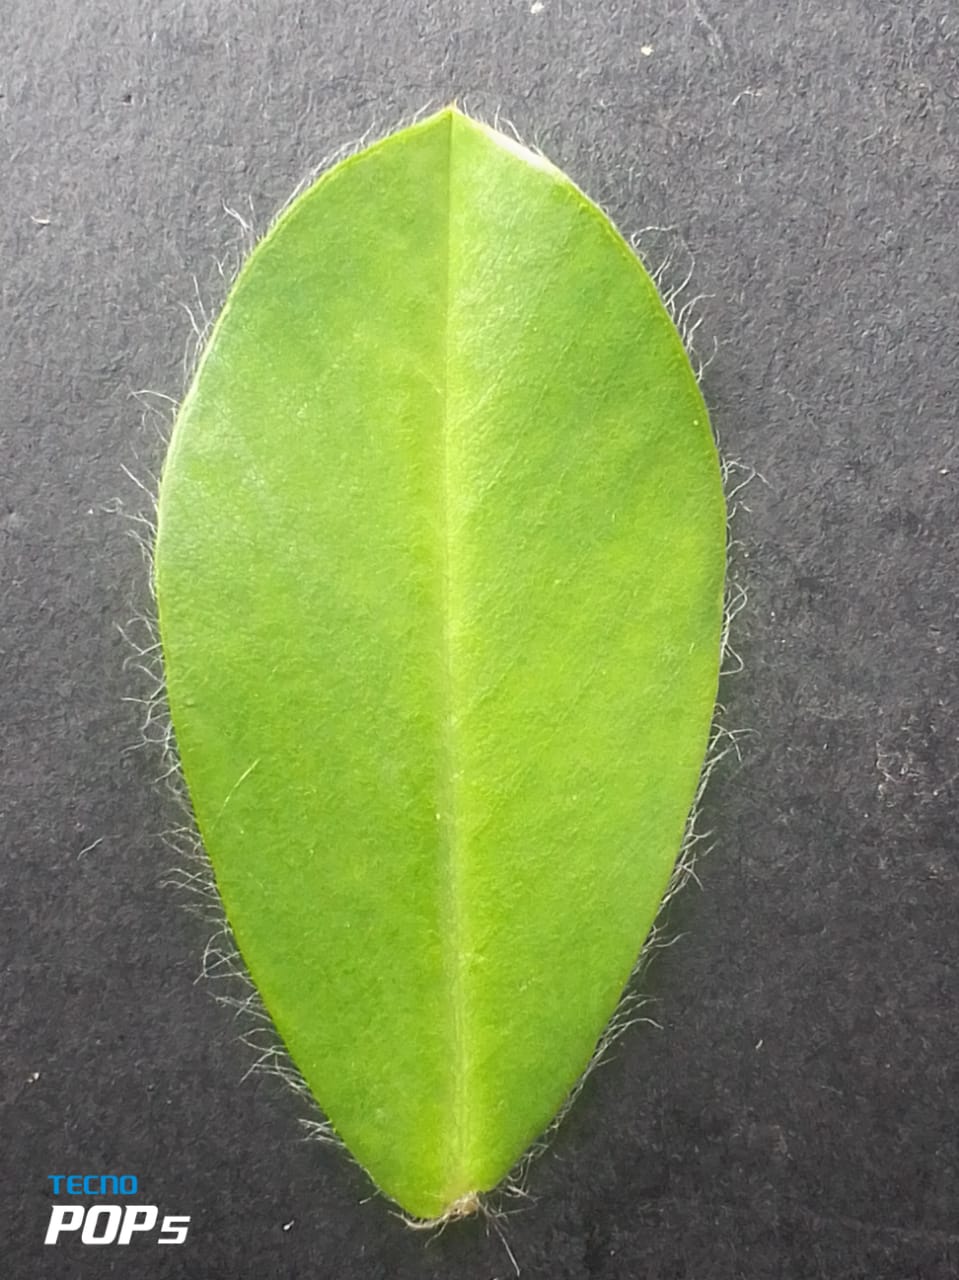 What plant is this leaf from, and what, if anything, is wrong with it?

peanut, healthy leaves
